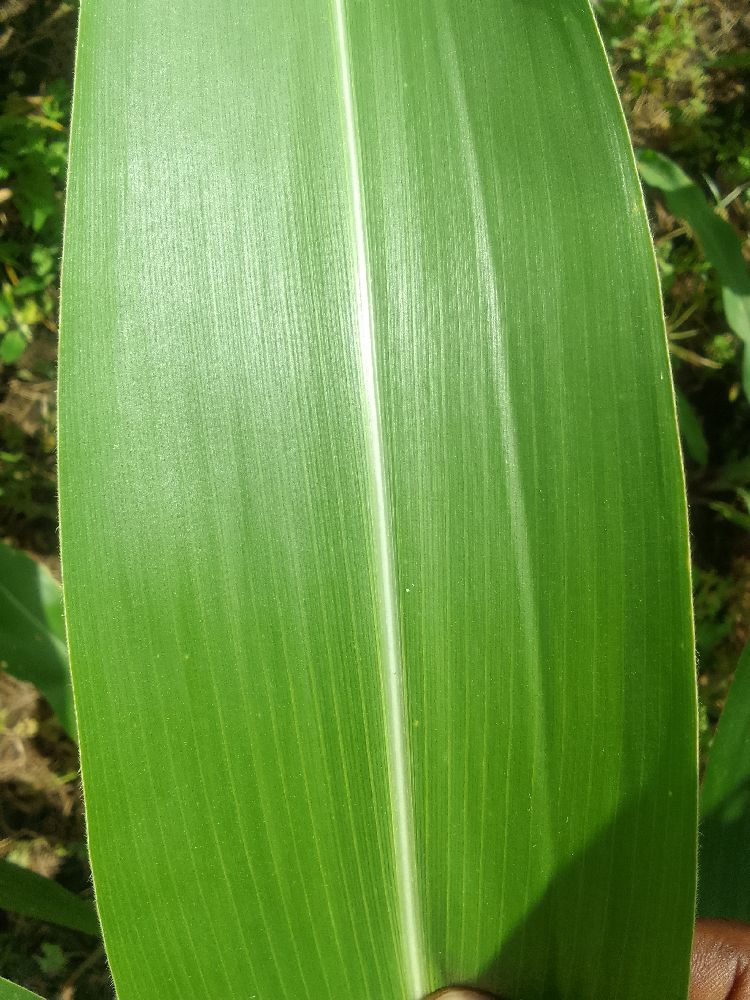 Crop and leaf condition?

maize, healthy
